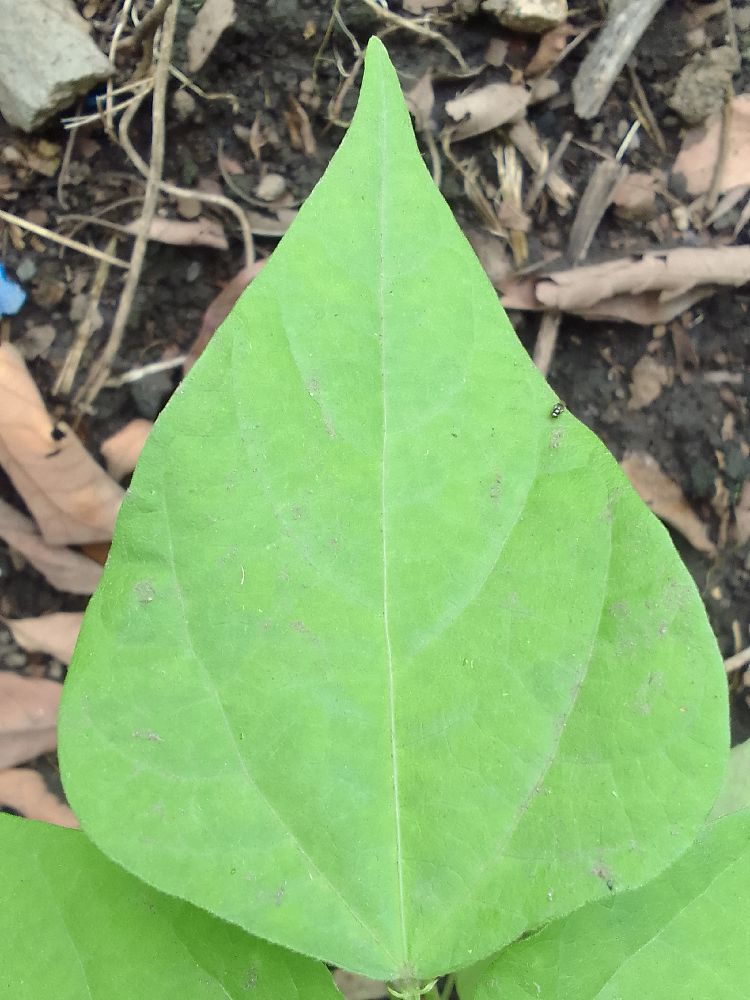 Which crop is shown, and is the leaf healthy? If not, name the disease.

common bean, healthy
